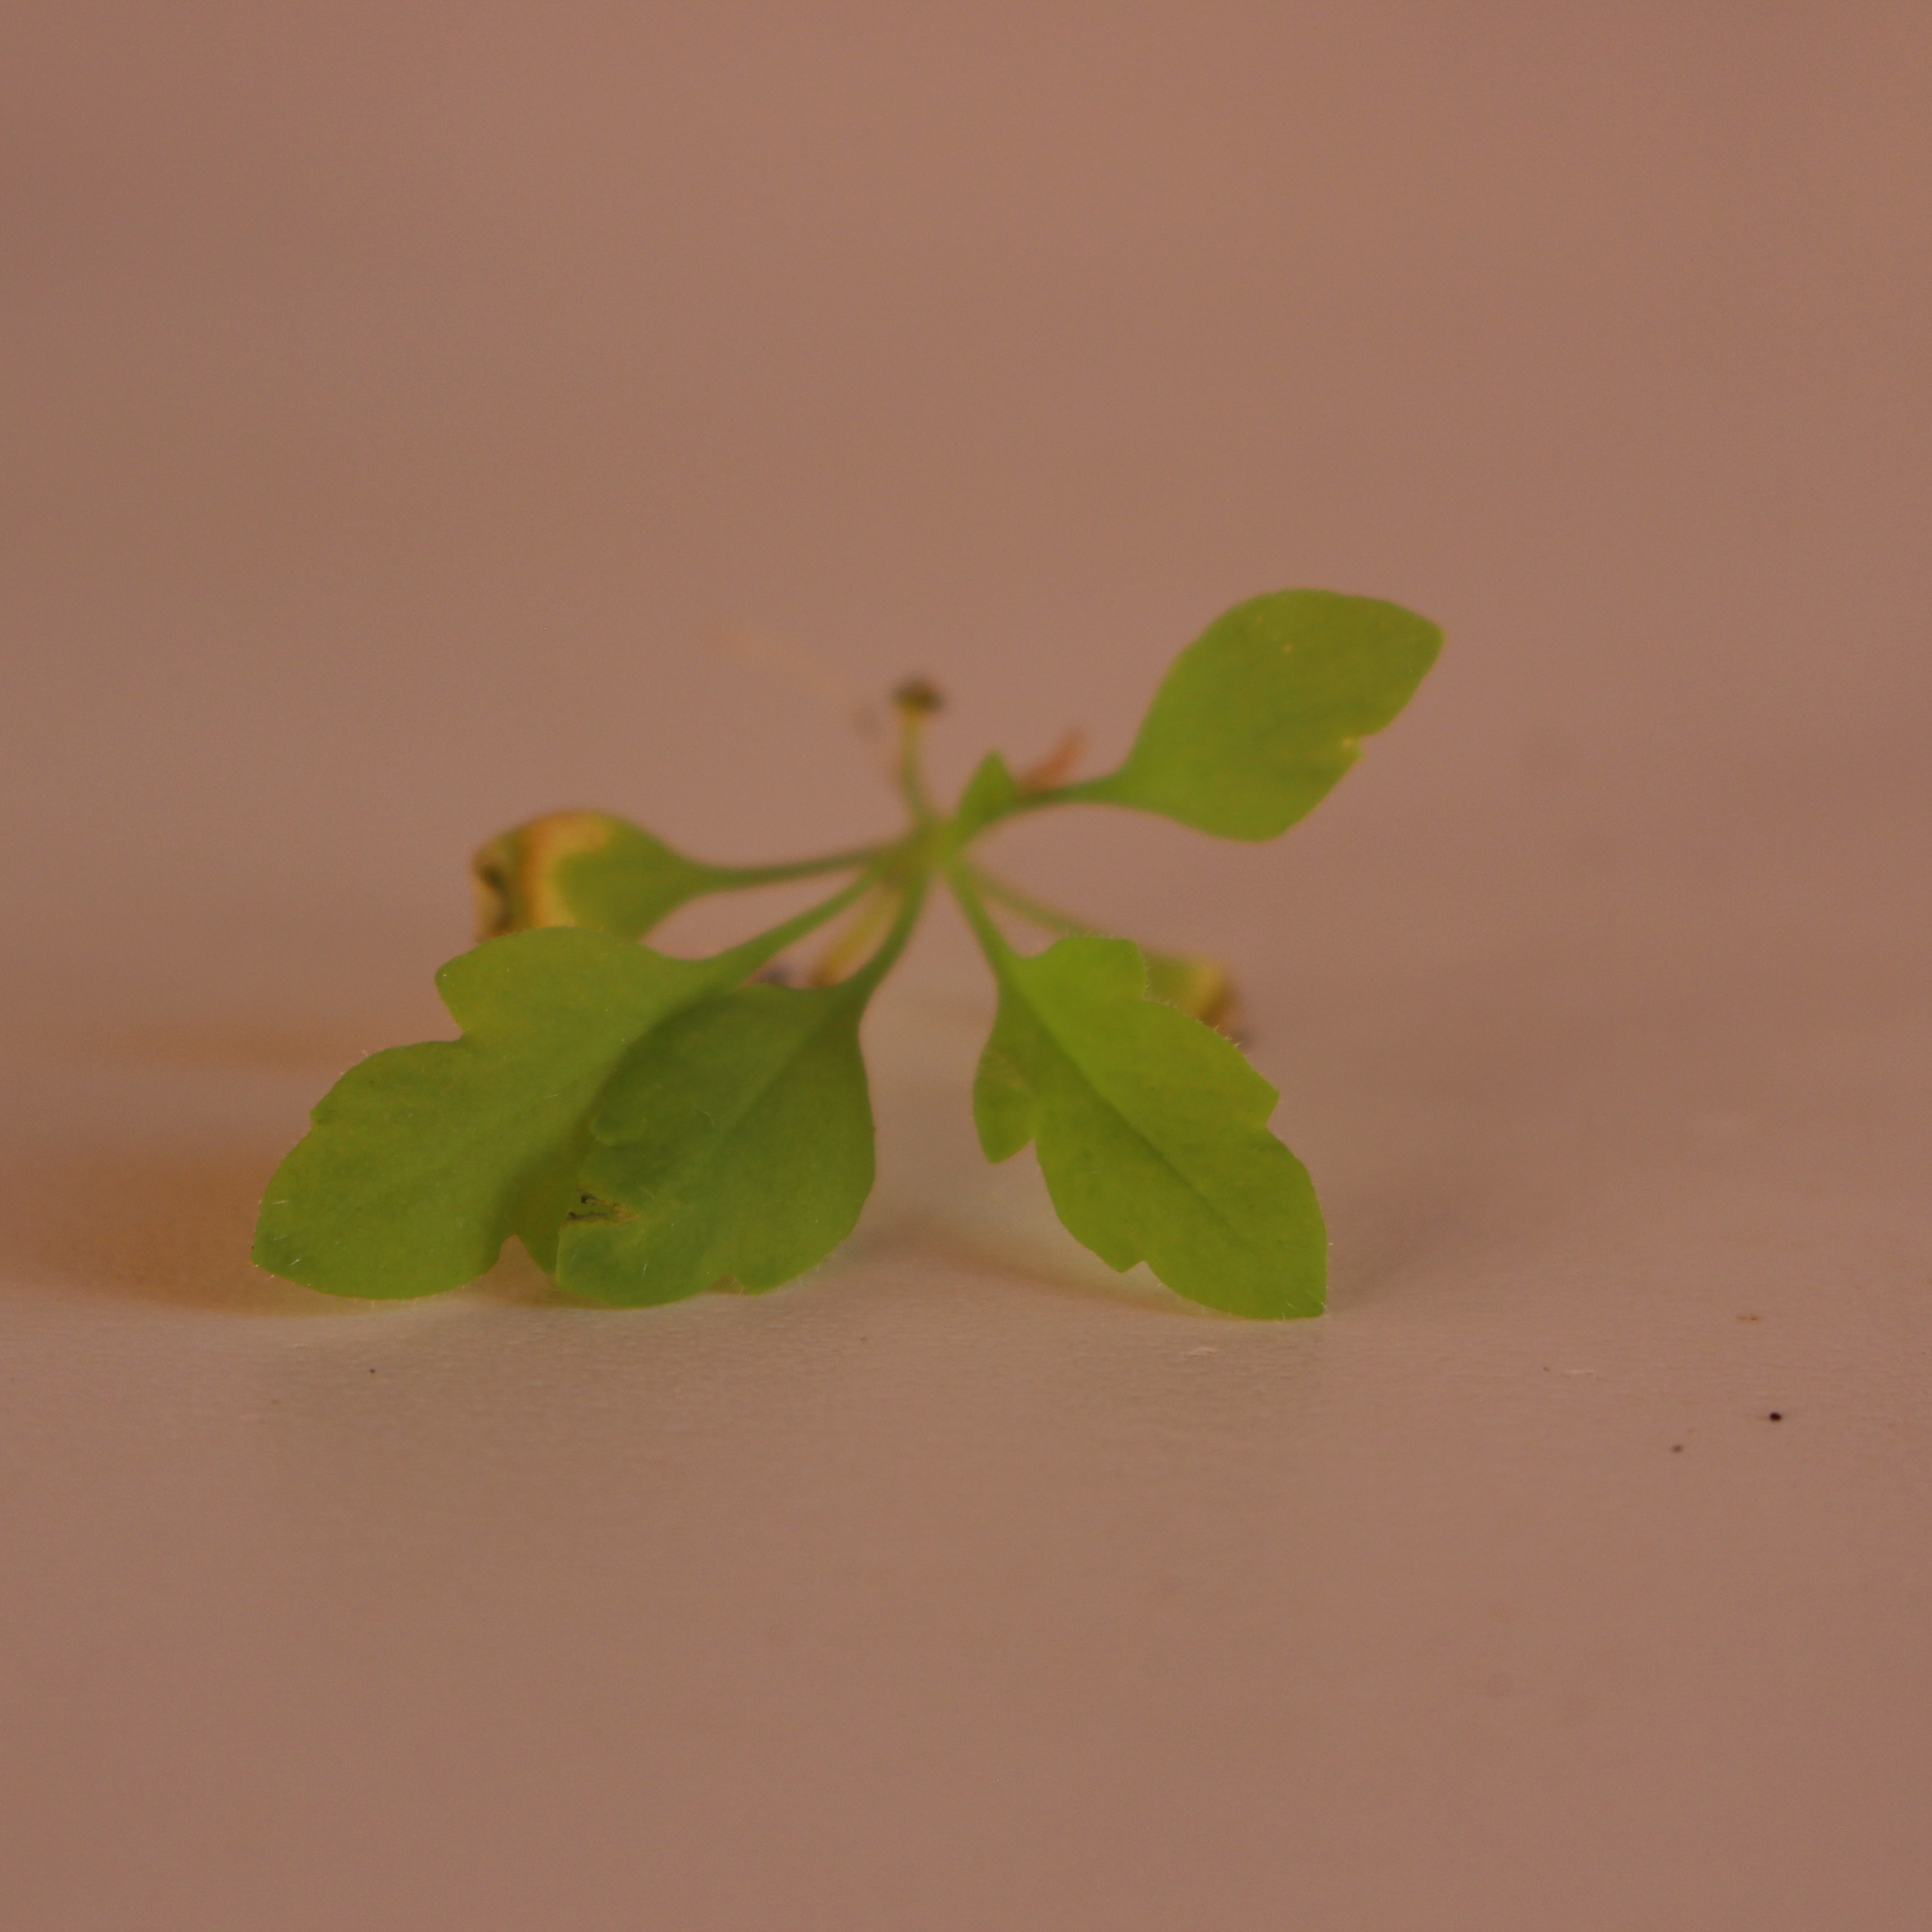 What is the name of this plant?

Papaver rhoeas
